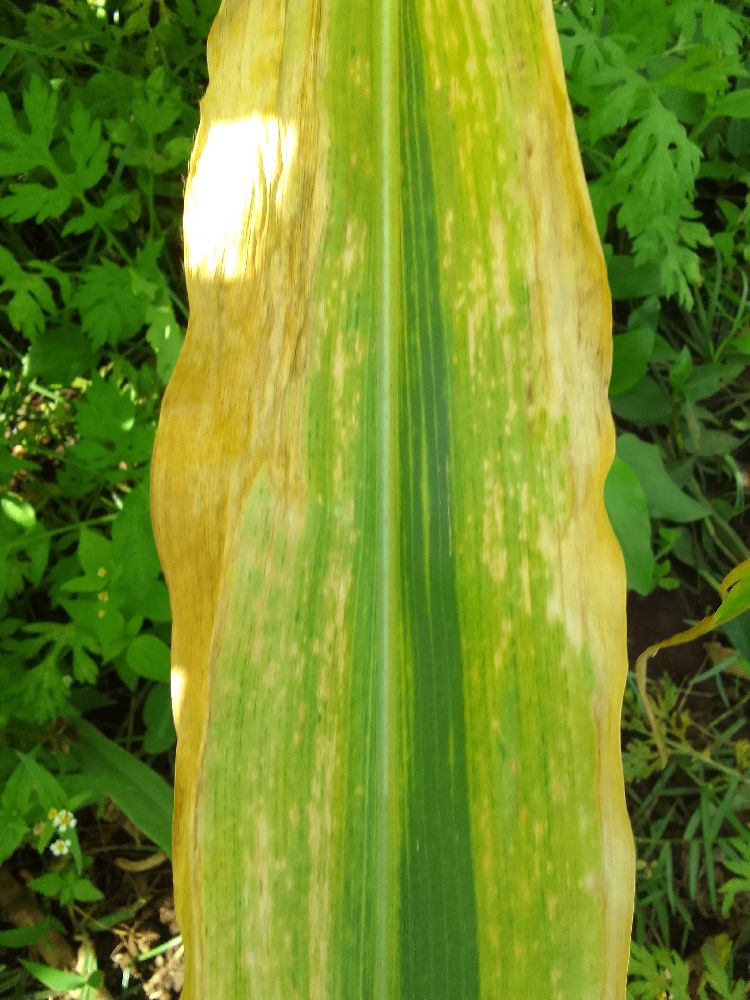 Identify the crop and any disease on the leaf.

maize, maize lethal necrosis
